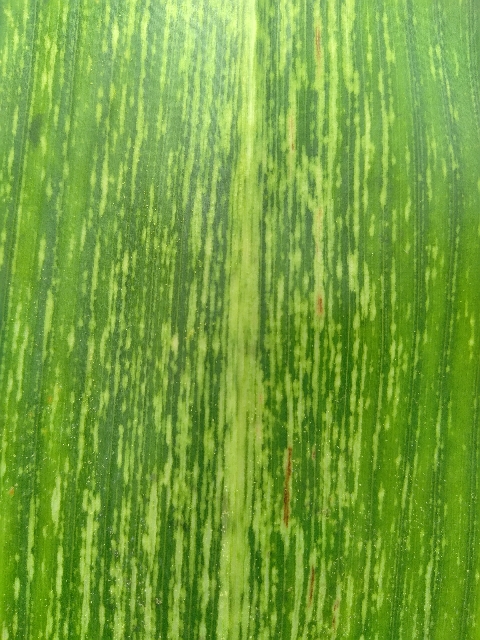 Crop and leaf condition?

maize, maize streak virus
